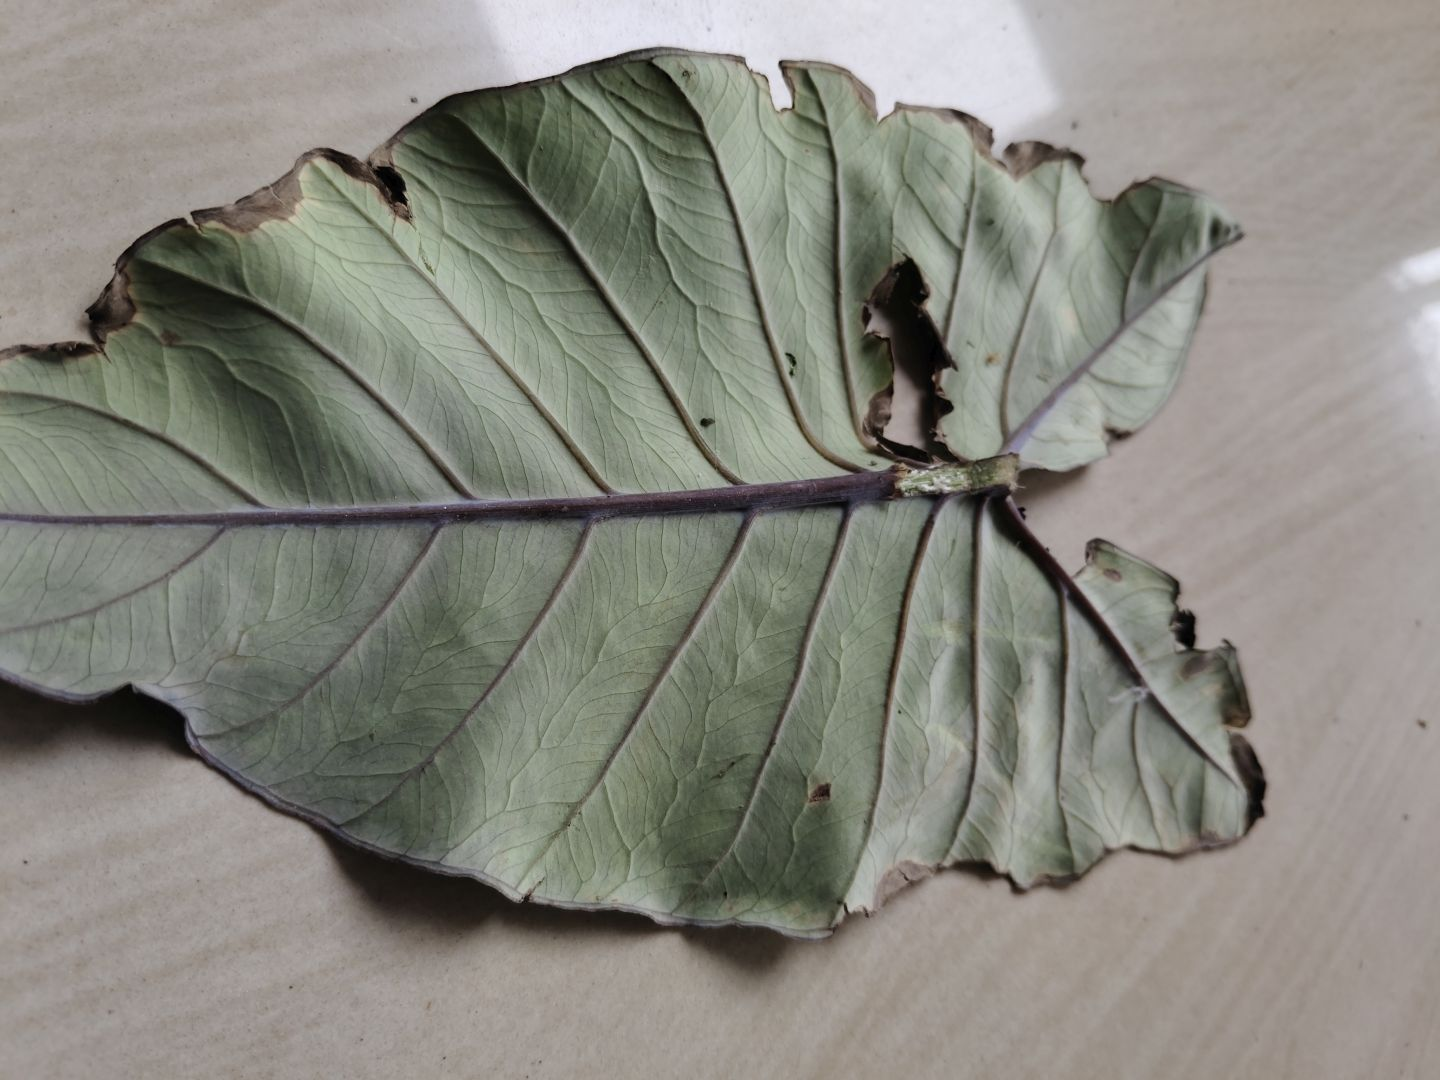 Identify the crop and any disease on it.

taro, leaf blight
